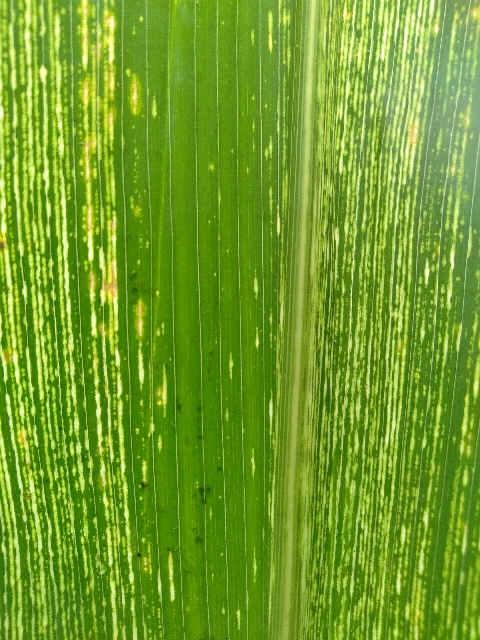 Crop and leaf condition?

maize, maize streak virus
